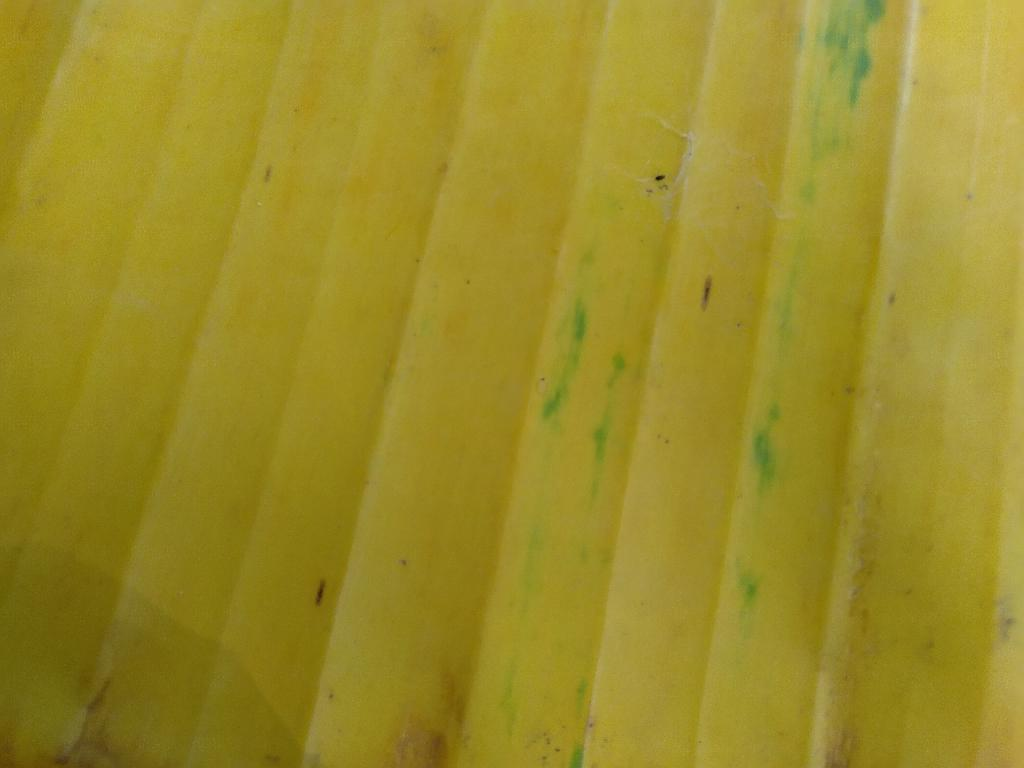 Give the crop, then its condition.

banana, fusarium wilt race 1
